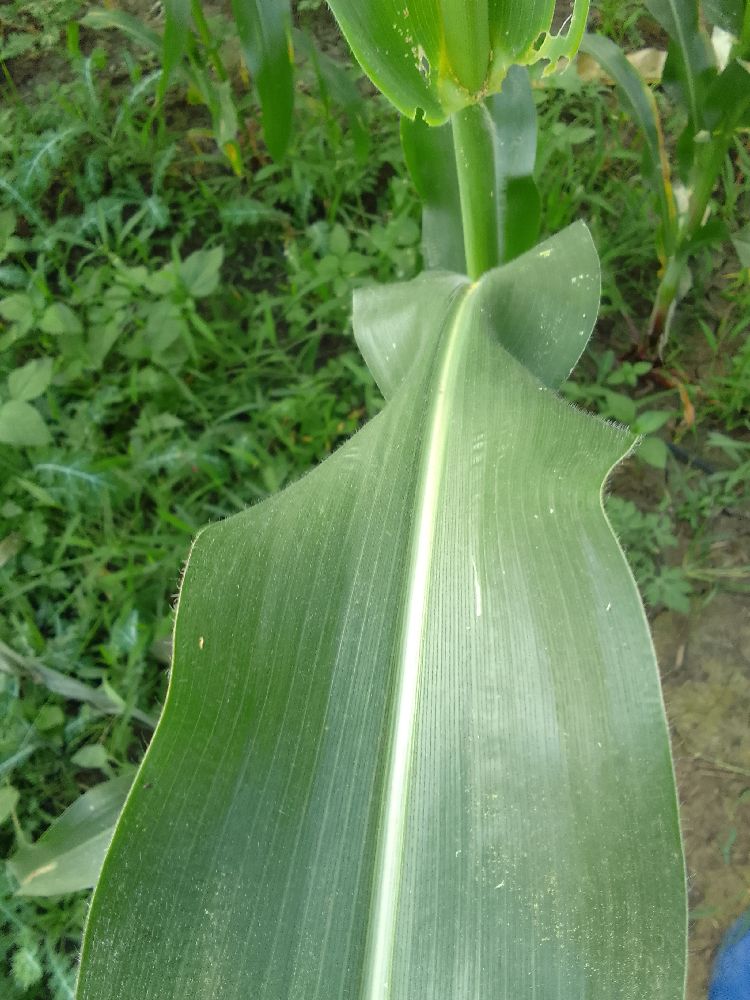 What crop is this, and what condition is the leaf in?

maize, healthy
